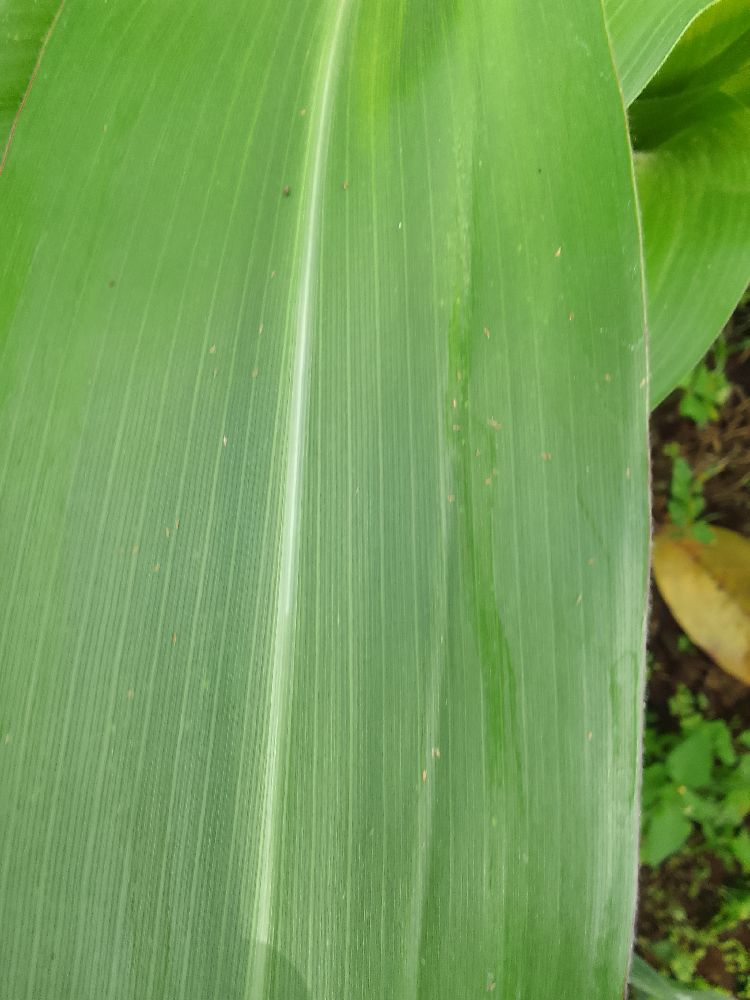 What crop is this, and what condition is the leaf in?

maize, healthy
